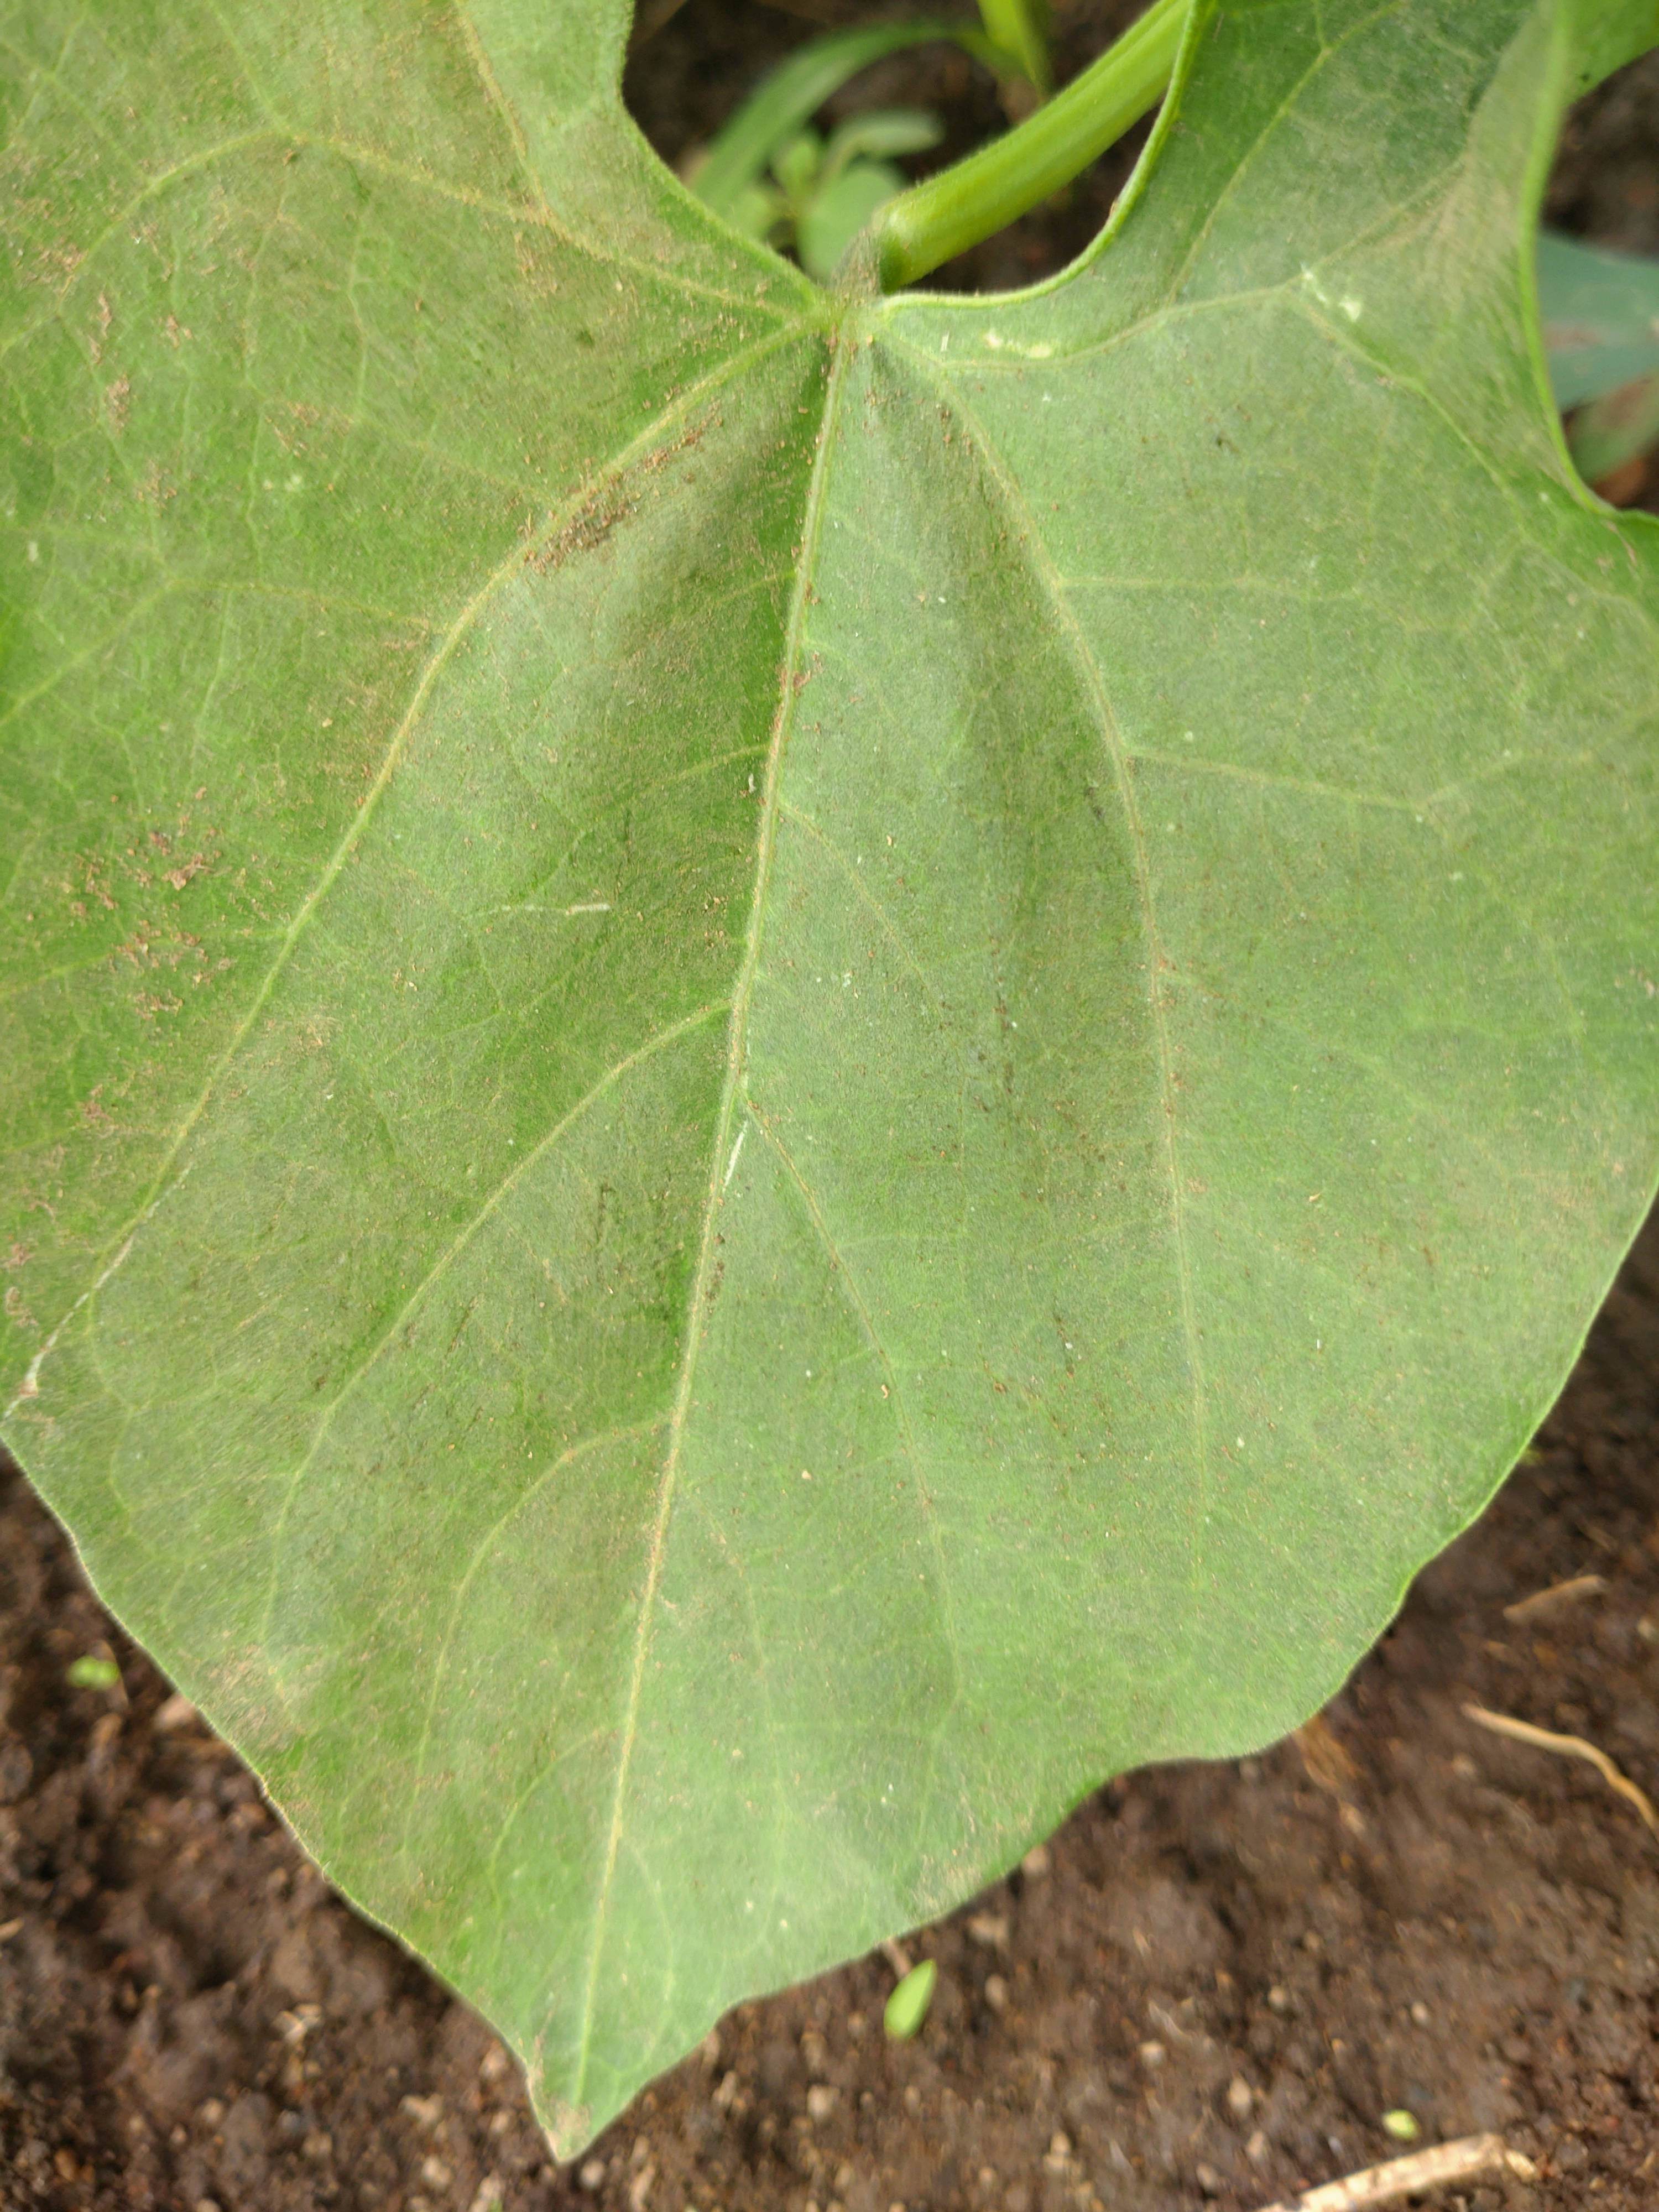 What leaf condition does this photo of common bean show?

healthy
